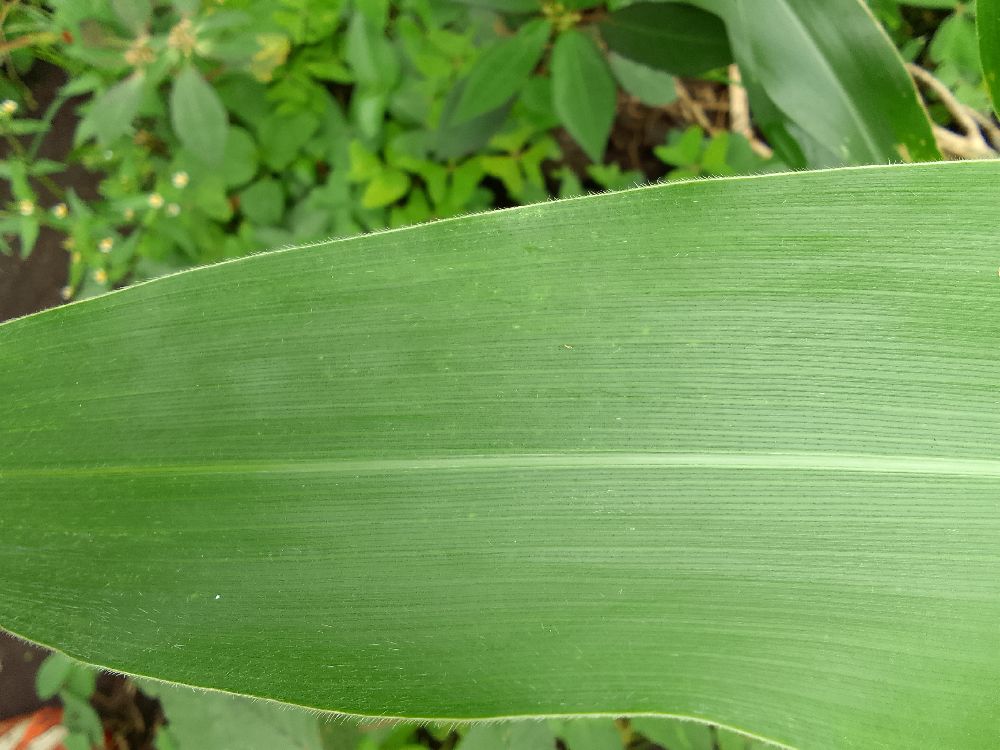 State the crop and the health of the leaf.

maize, healthy
